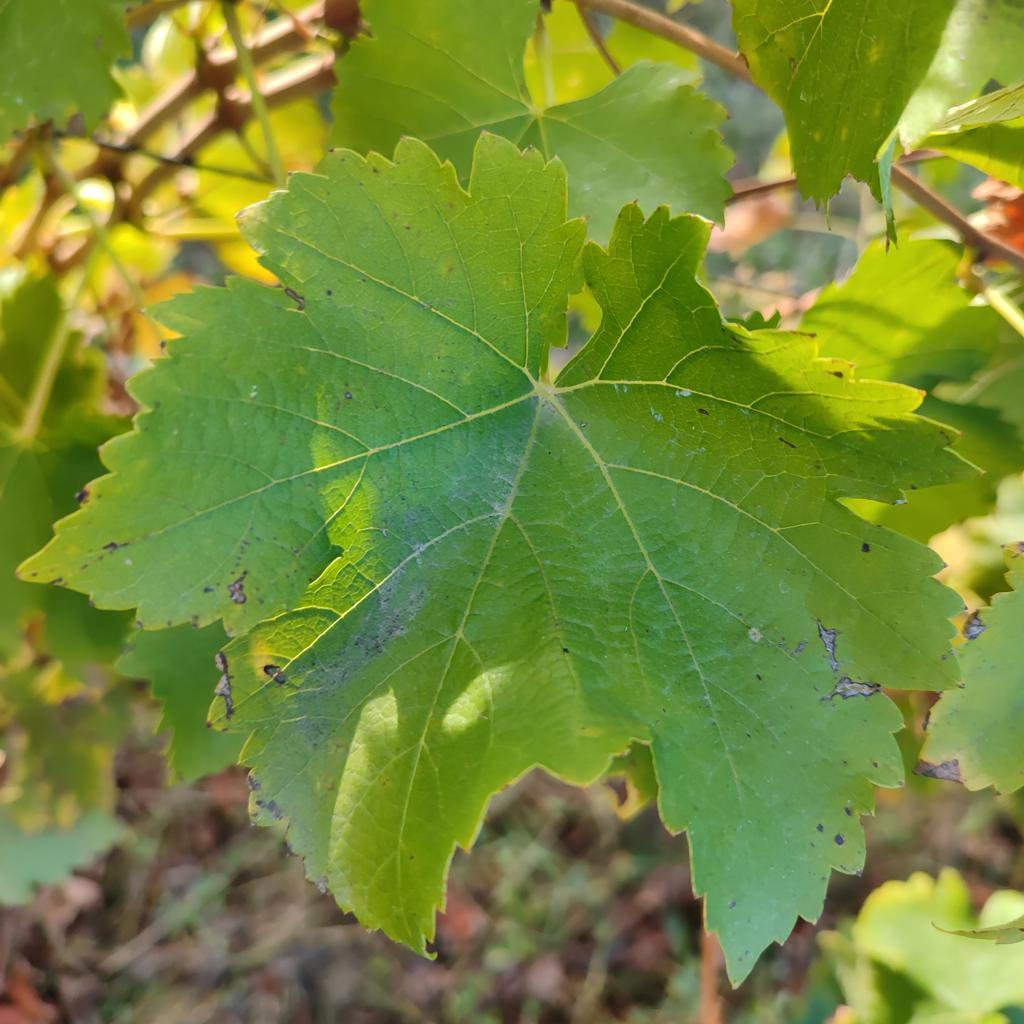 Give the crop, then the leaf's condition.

grapevine, powdery mildew
